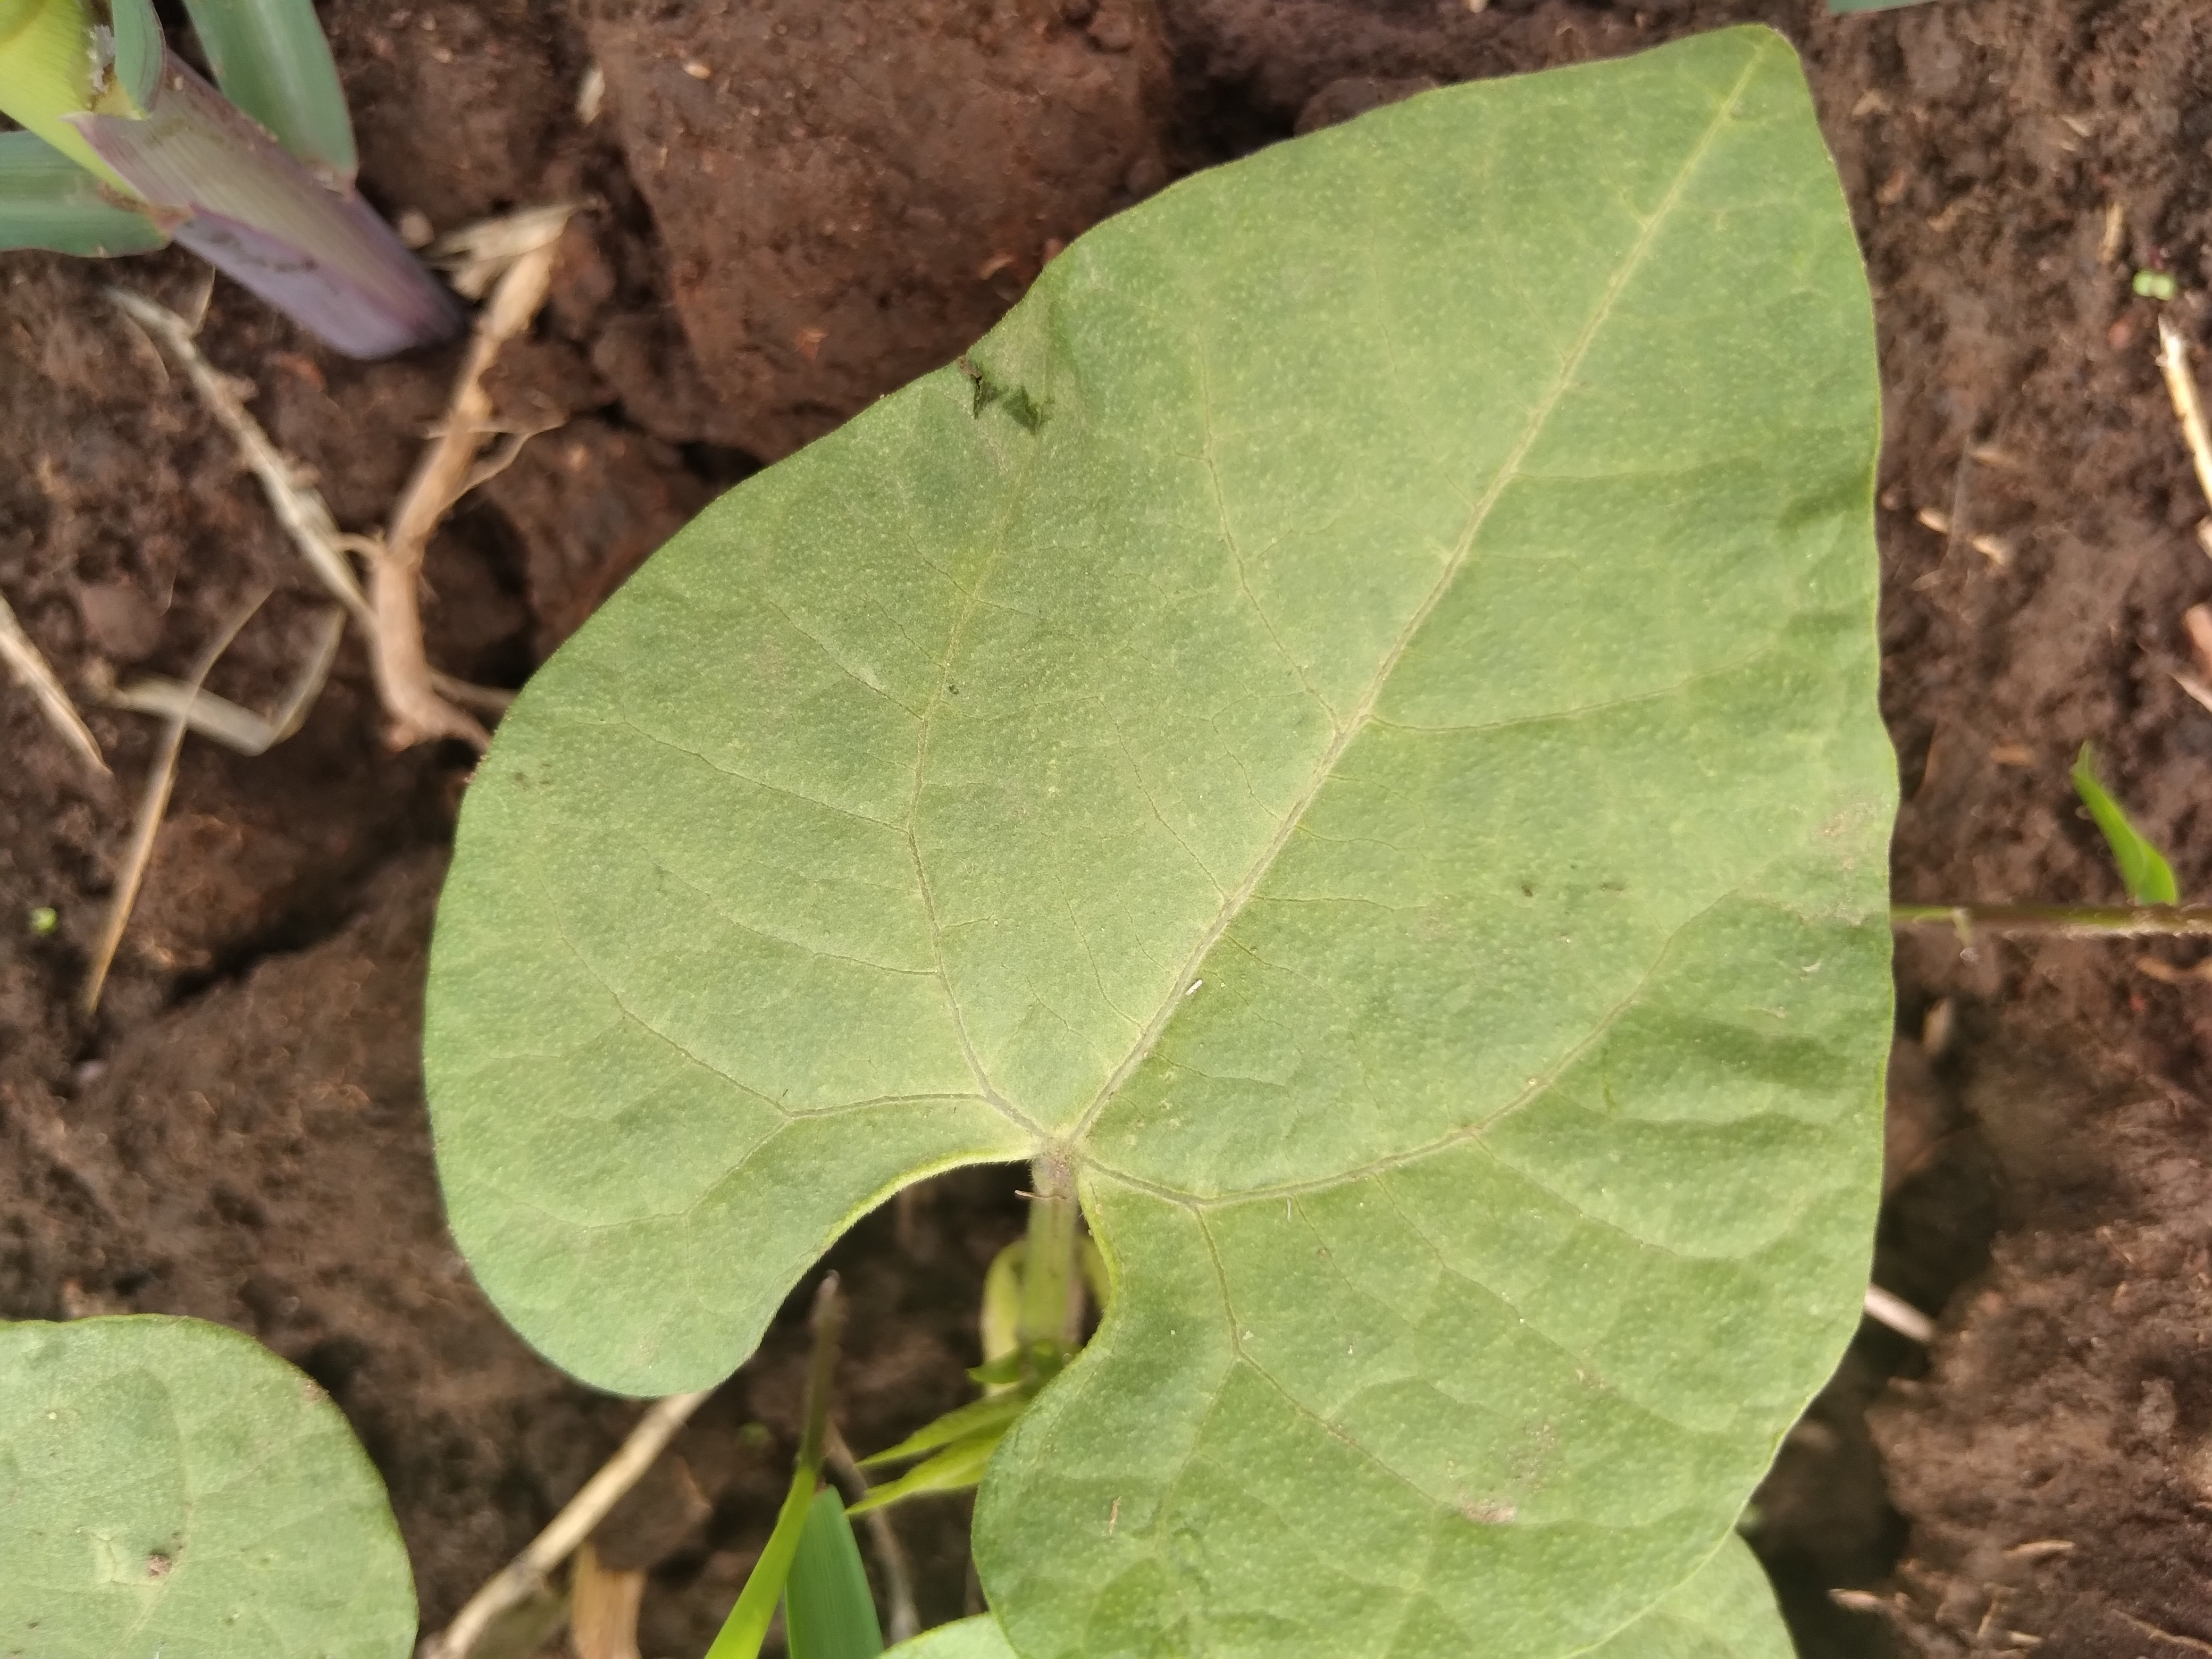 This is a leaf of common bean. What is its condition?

healthy
